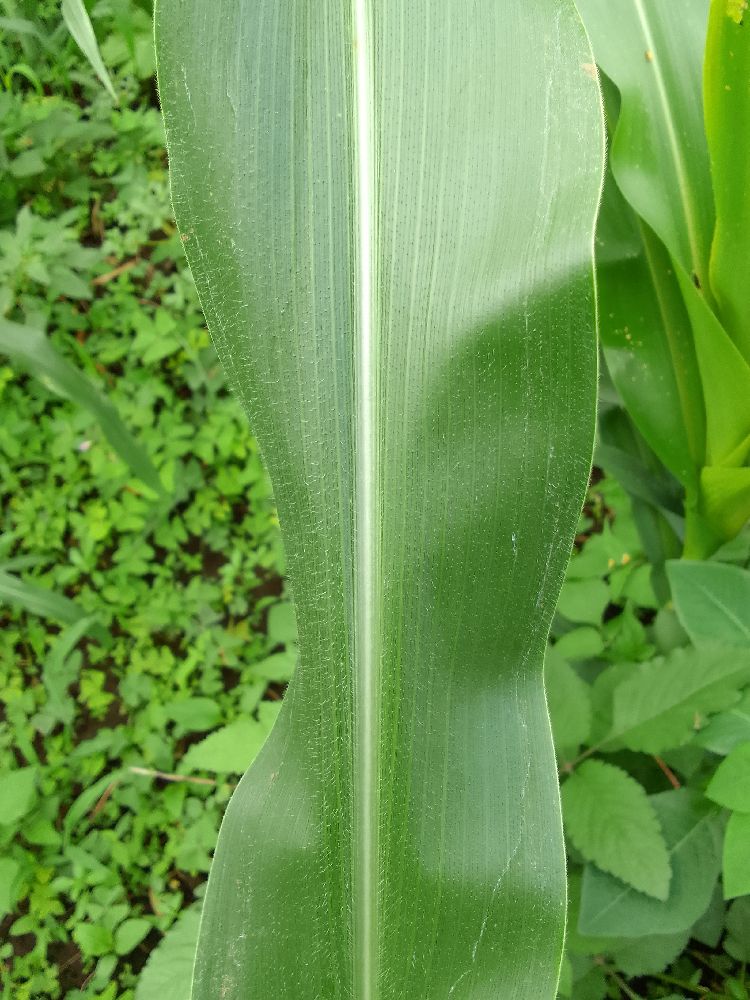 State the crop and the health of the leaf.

maize, healthy
